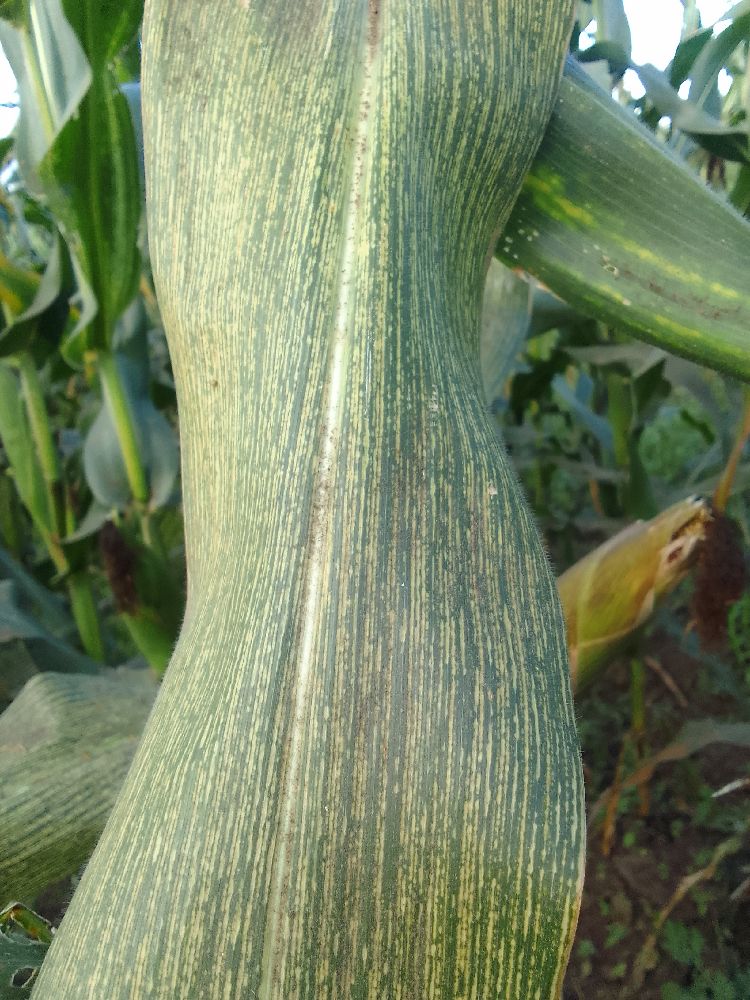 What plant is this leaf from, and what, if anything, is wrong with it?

maize, maize streak virus
